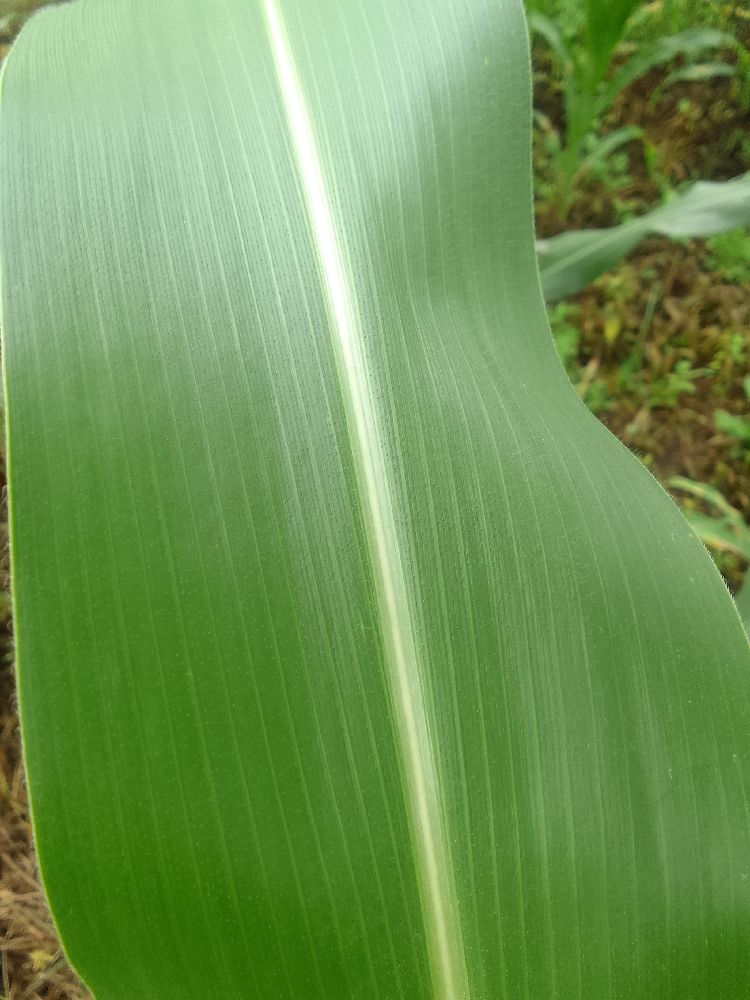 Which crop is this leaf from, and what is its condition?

maize, healthy
